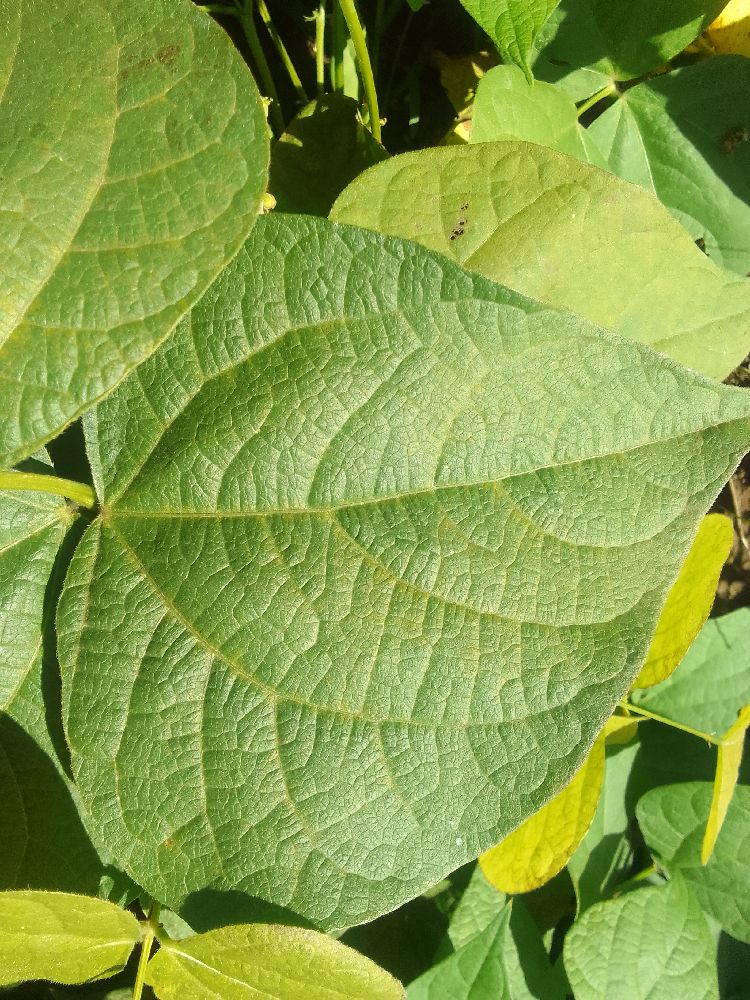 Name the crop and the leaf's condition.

common bean, healthy
